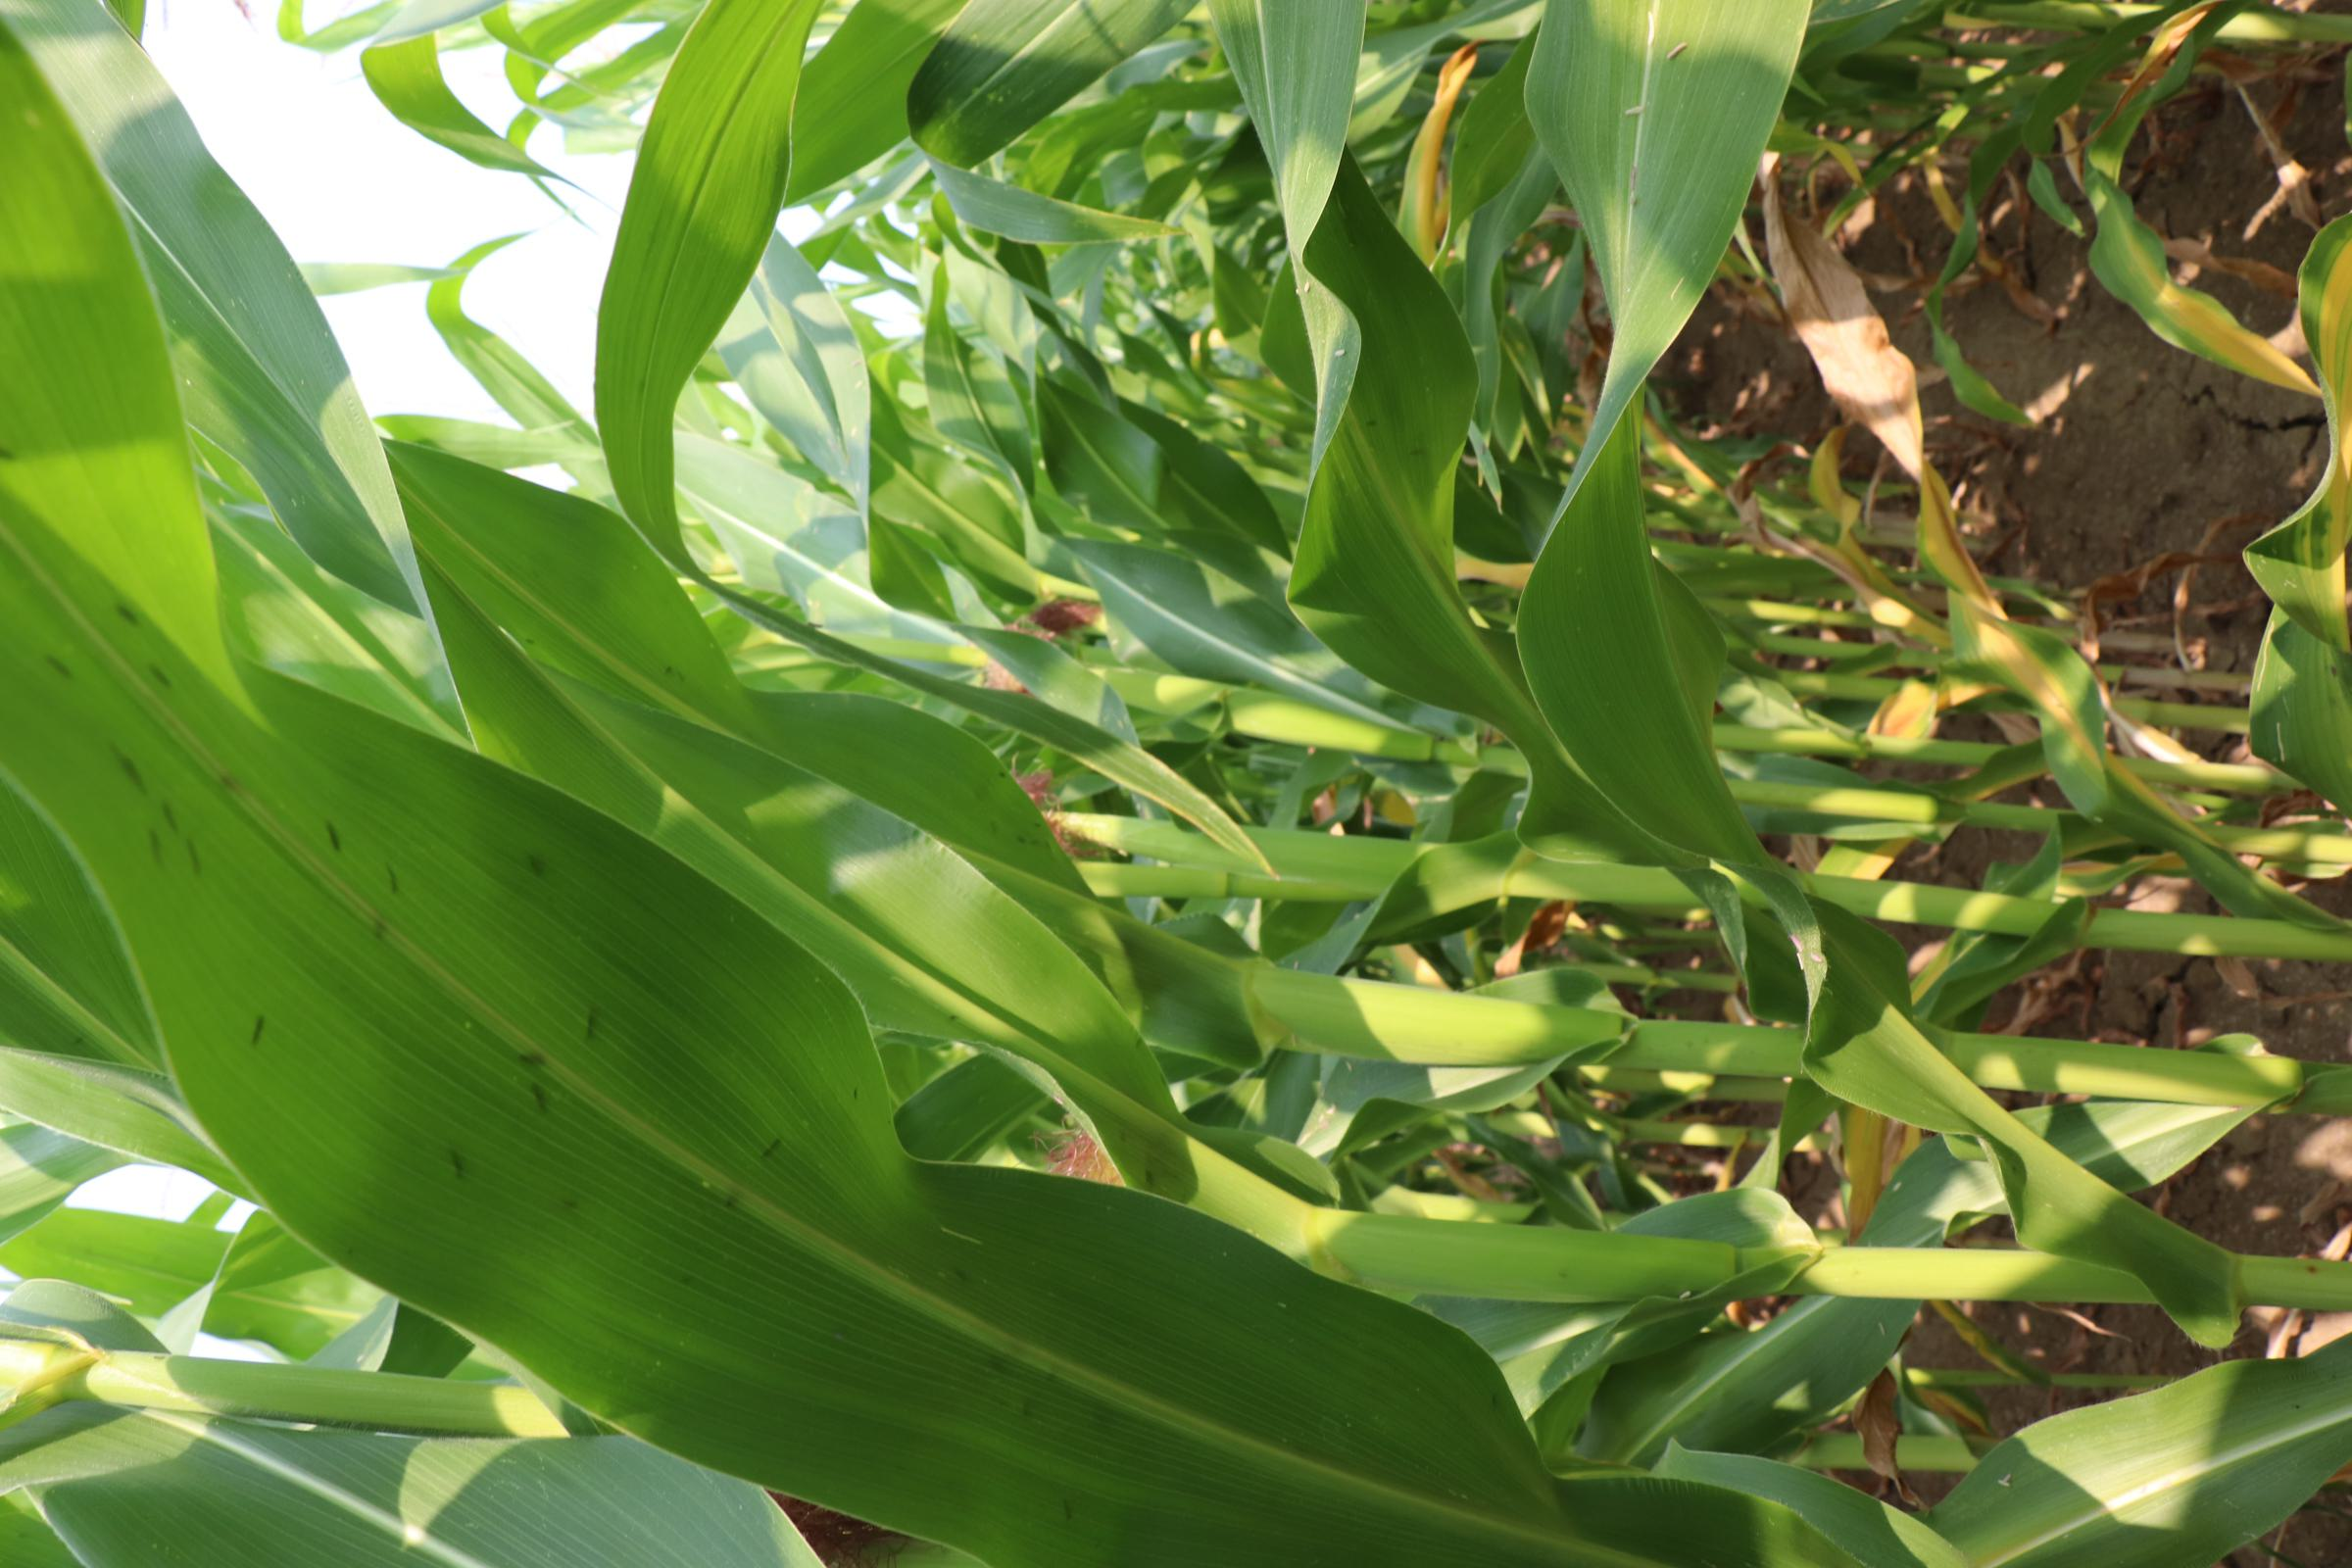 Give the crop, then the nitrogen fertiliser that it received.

maize, reduced nitrogen fertilisation
